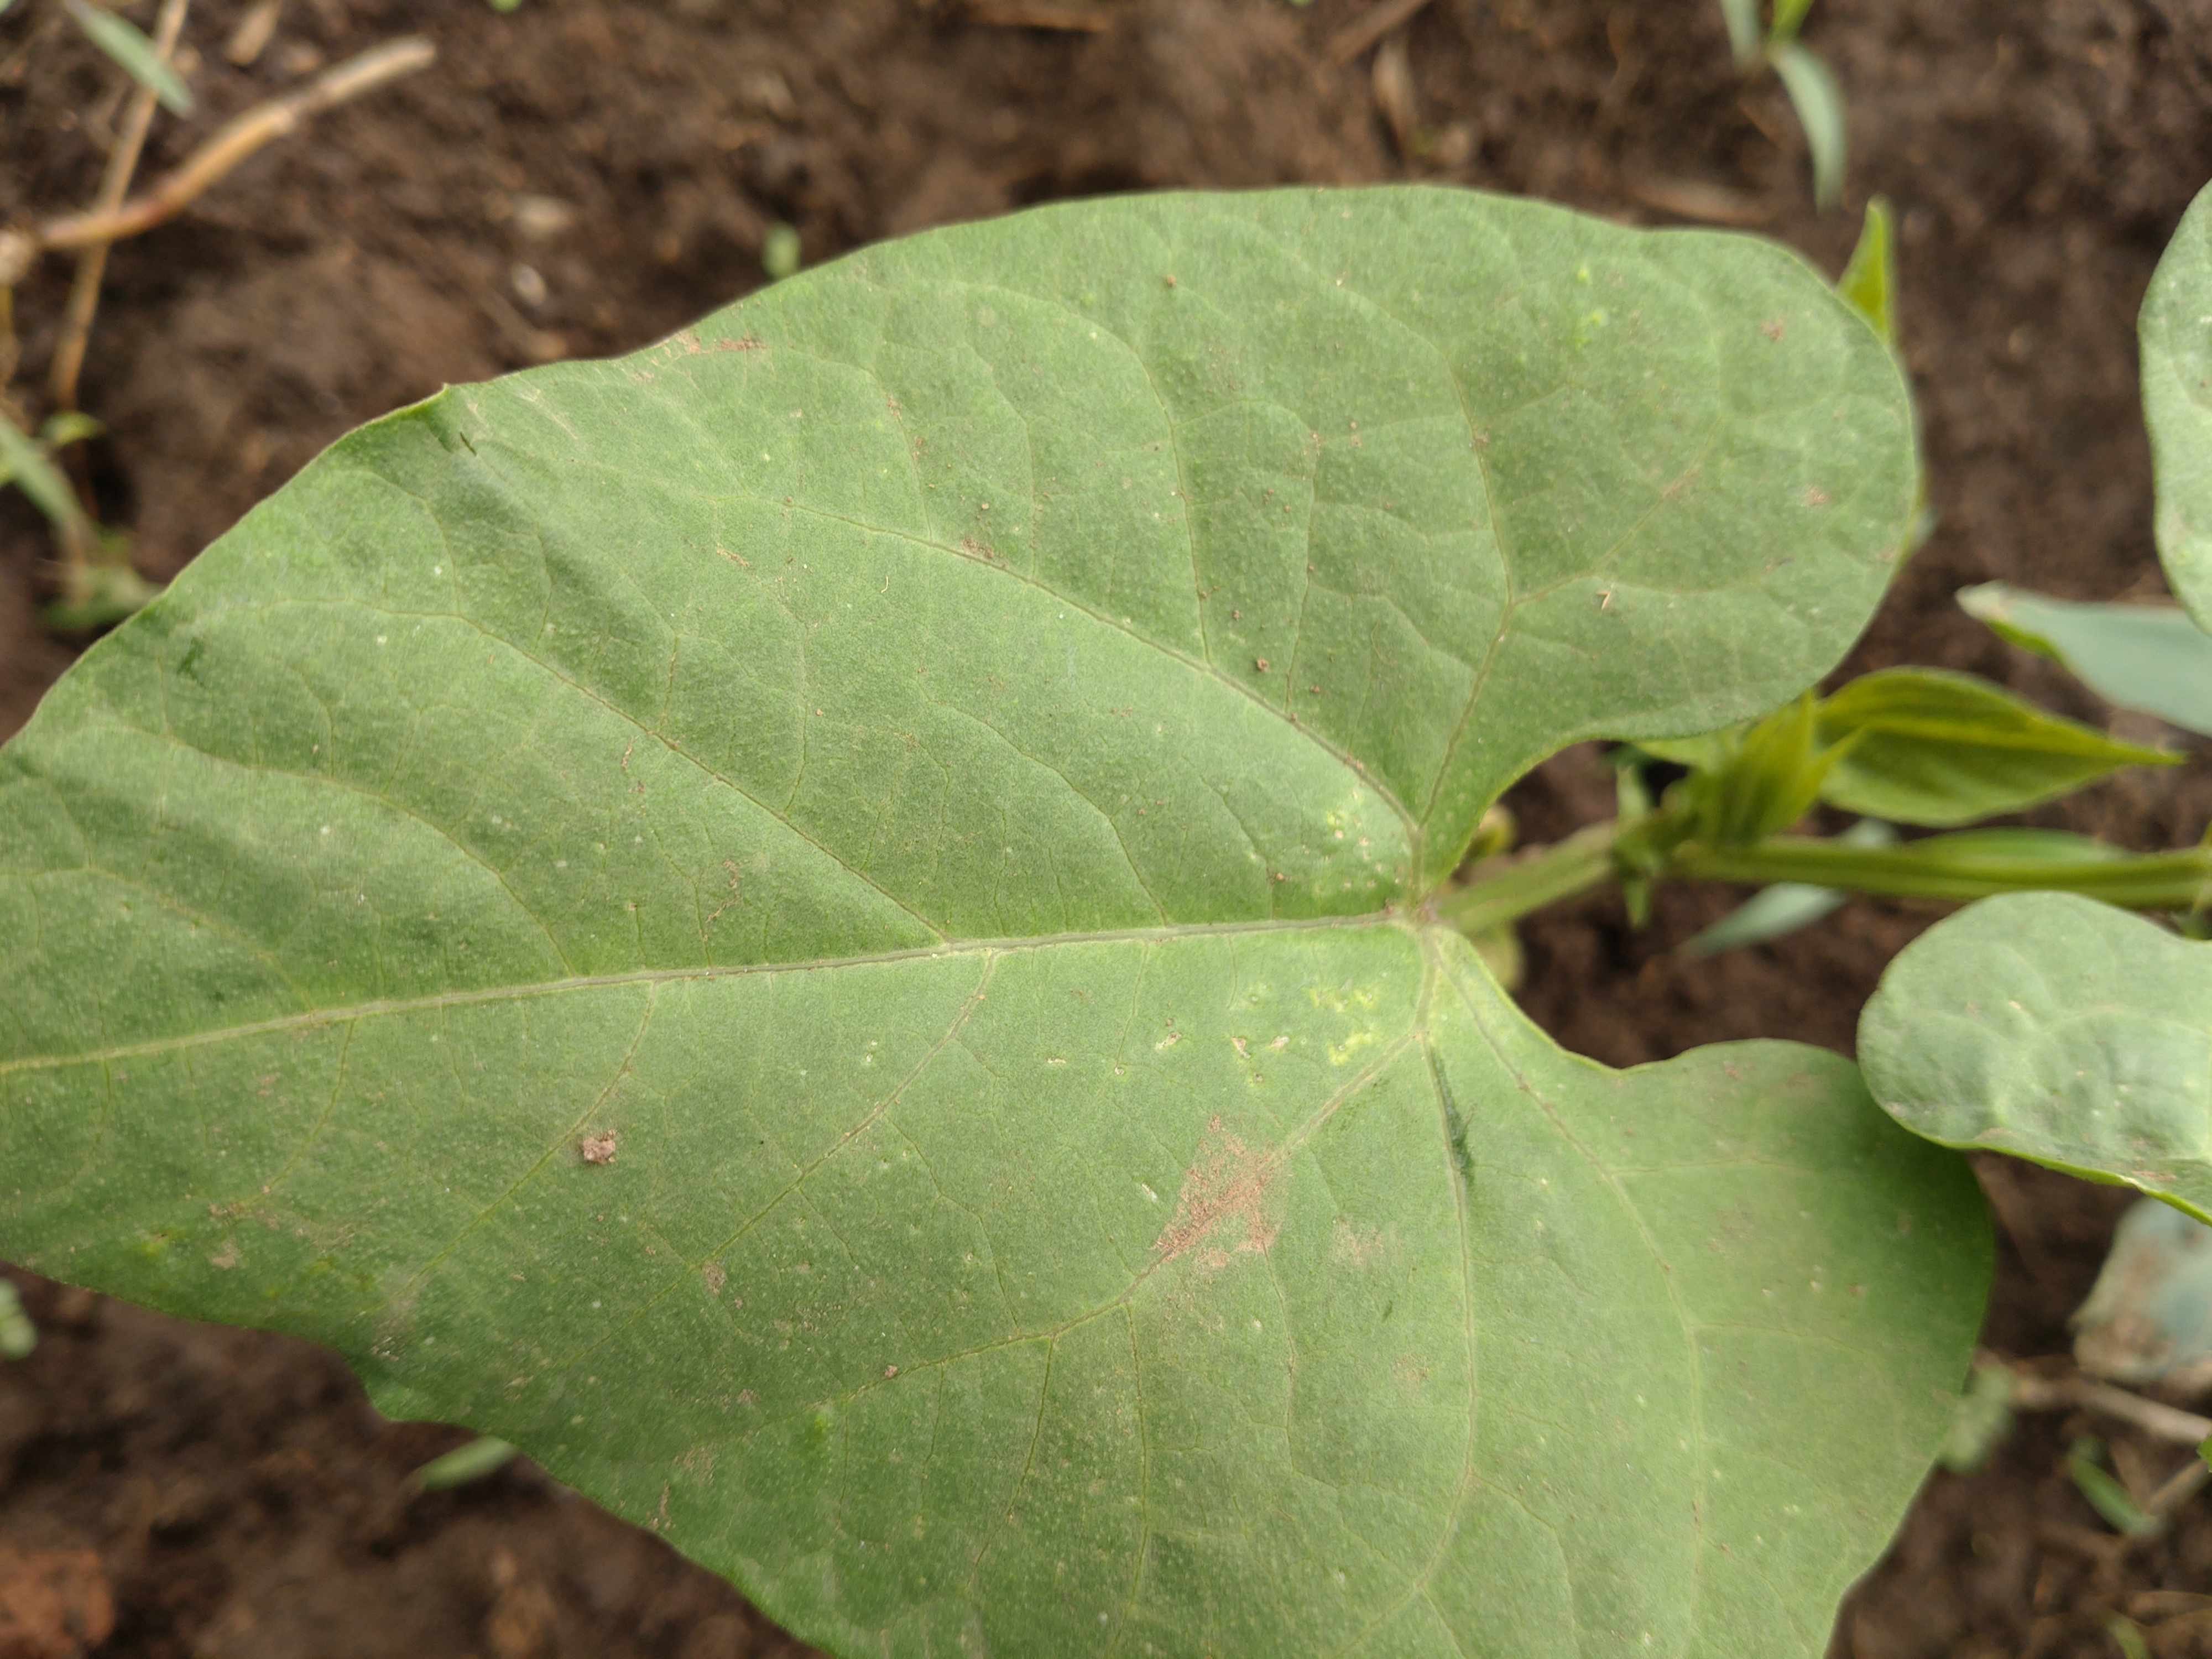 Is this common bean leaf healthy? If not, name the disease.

healthy
